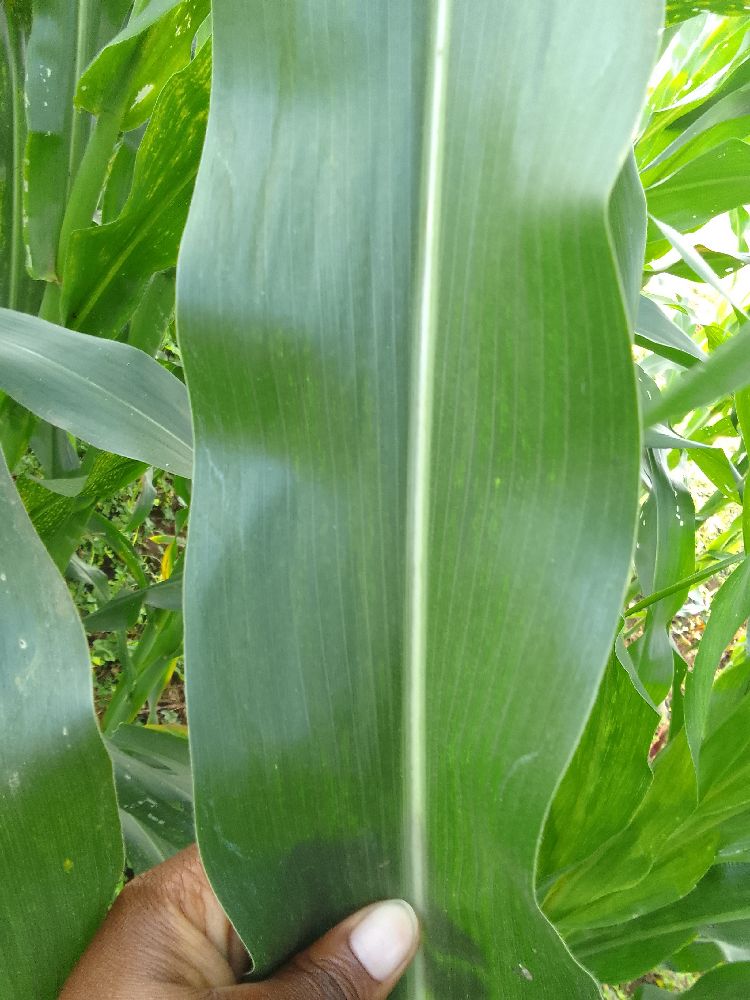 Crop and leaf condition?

maize, healthy
